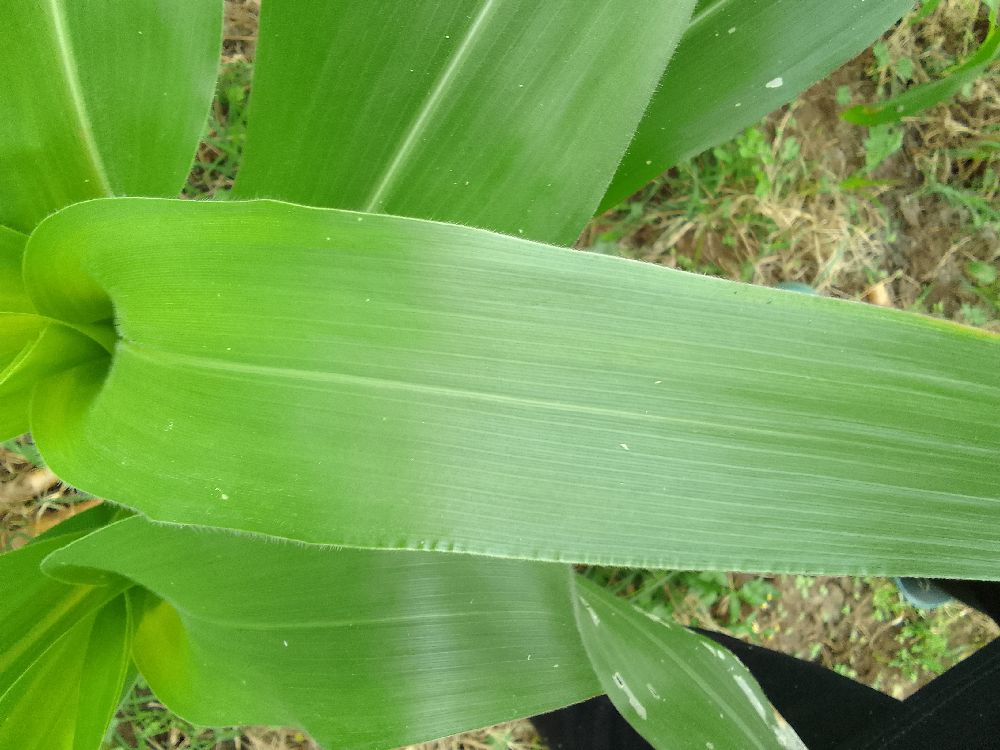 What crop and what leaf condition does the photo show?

maize, healthy
